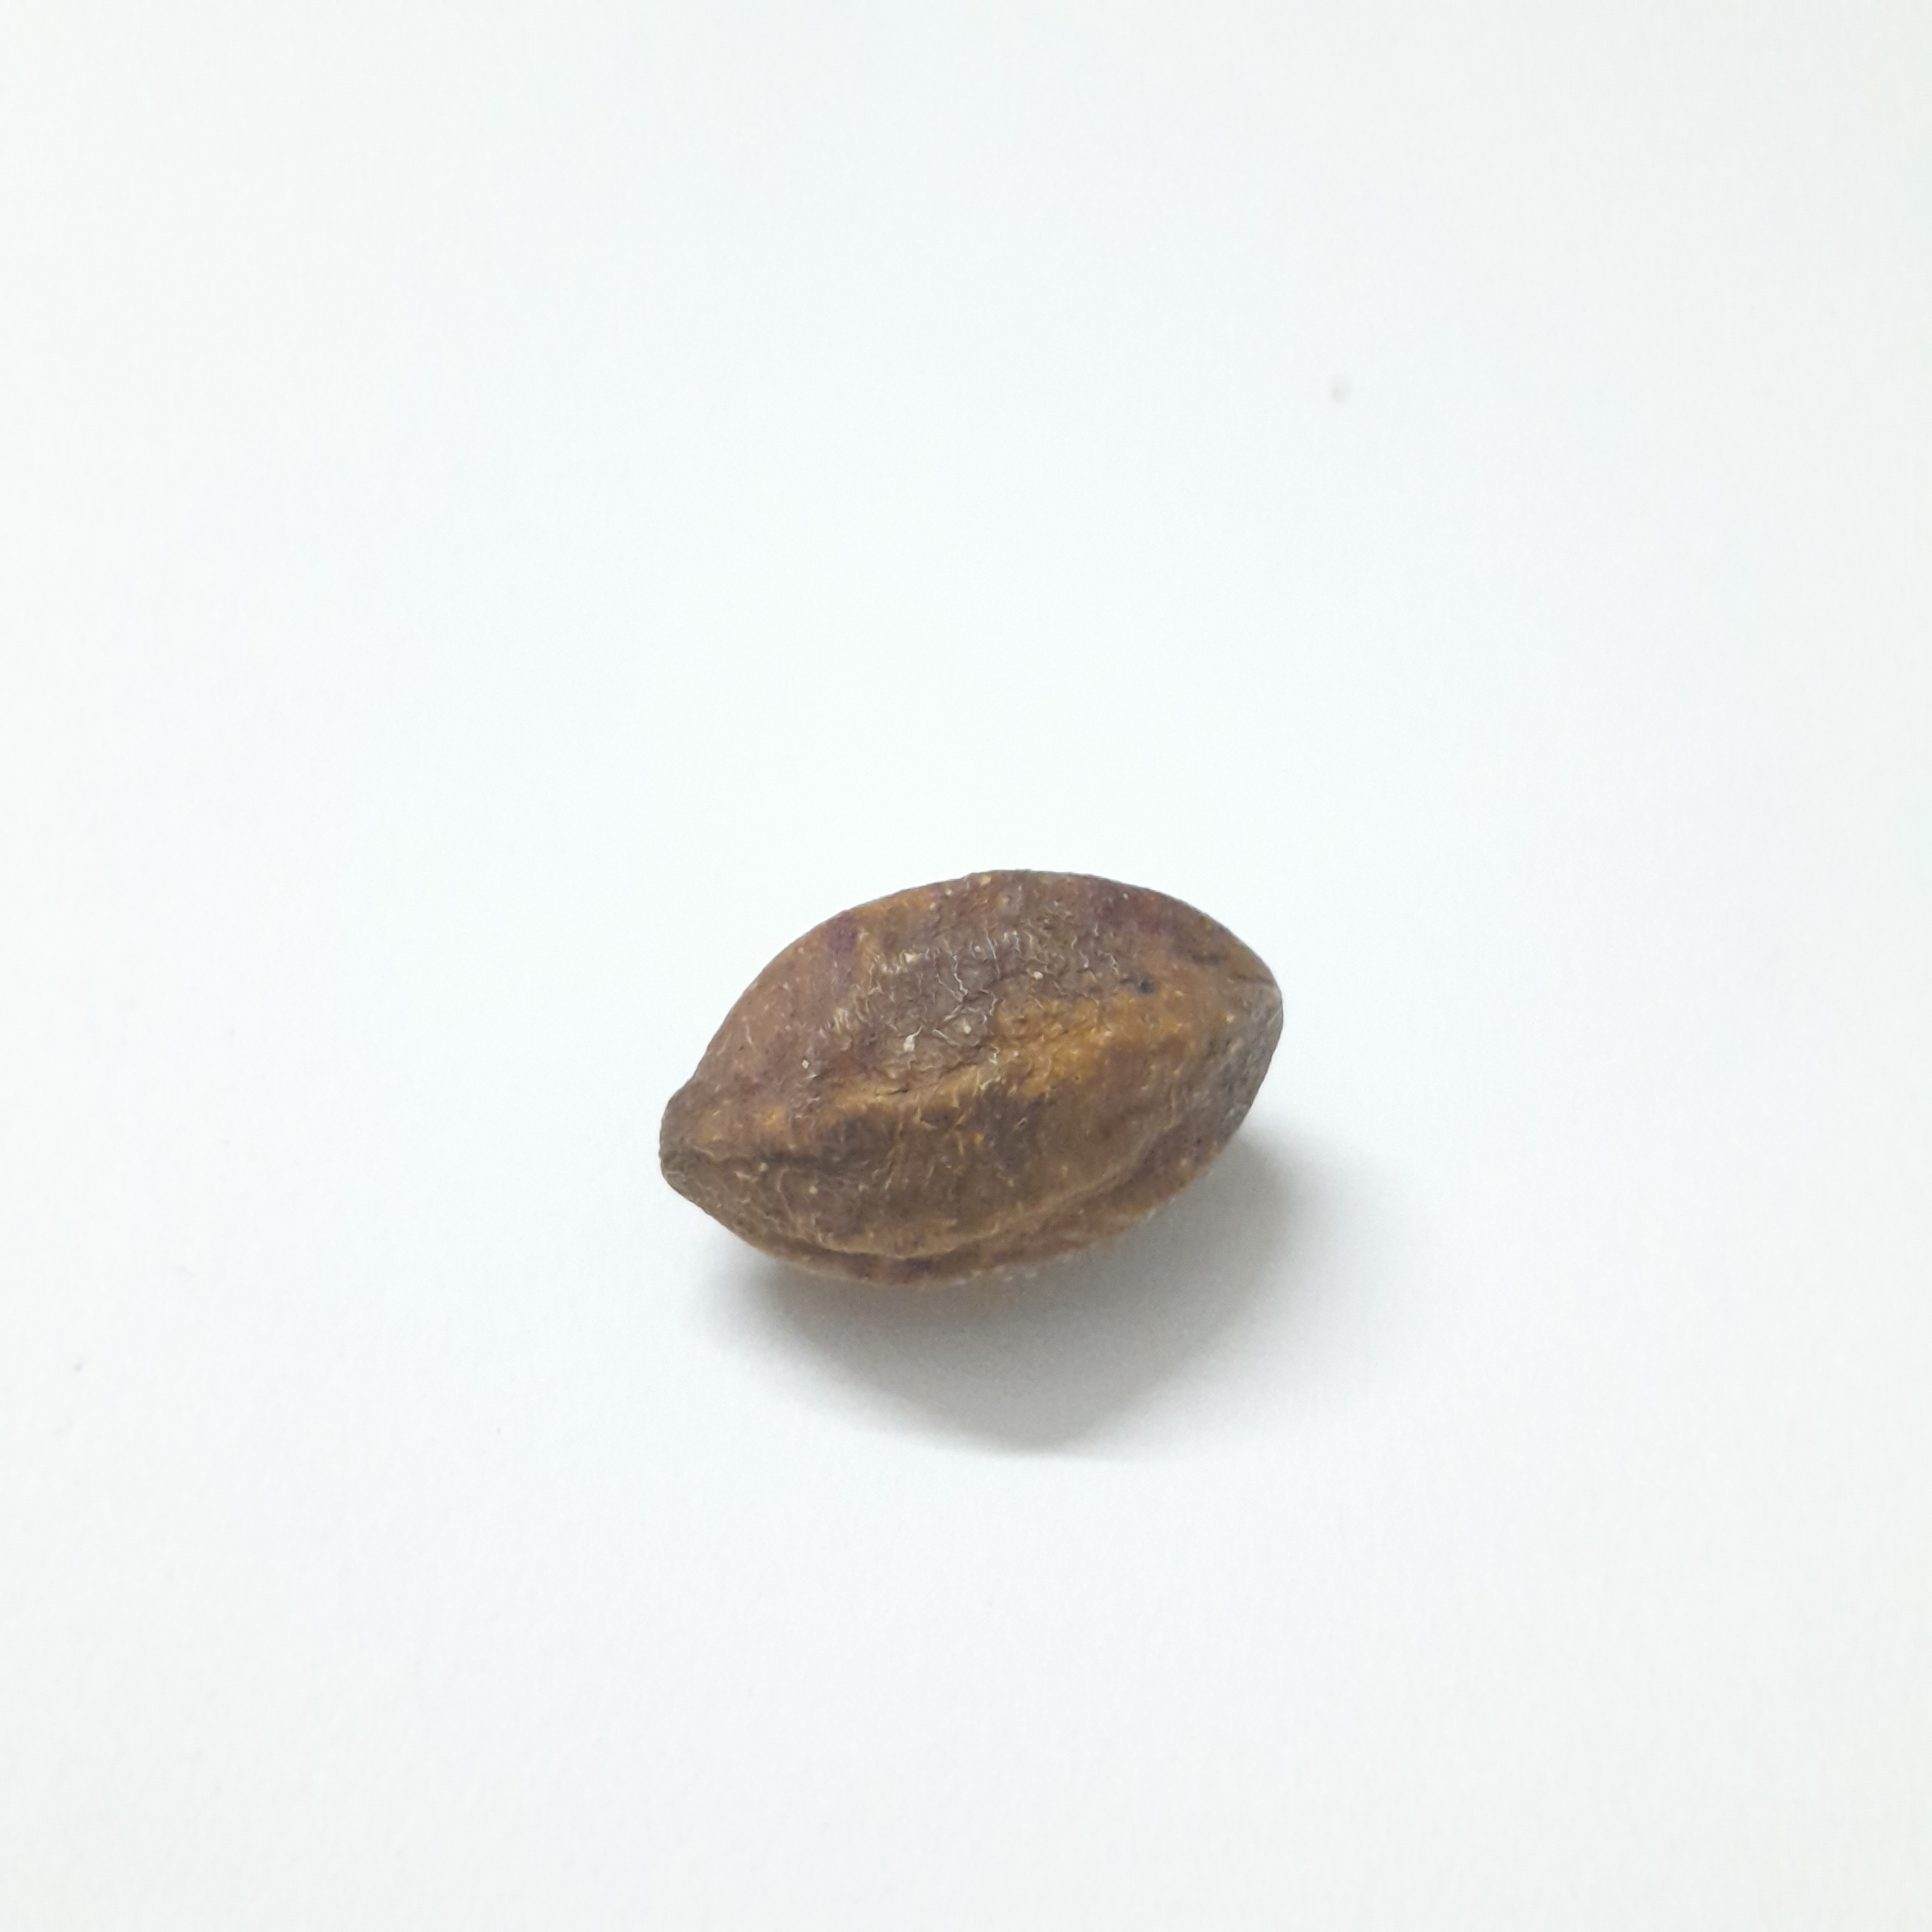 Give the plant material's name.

hirdaa
